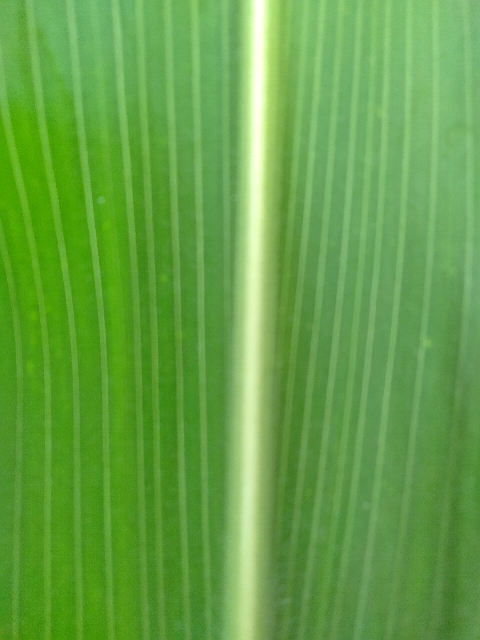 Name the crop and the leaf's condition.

maize, healthy
